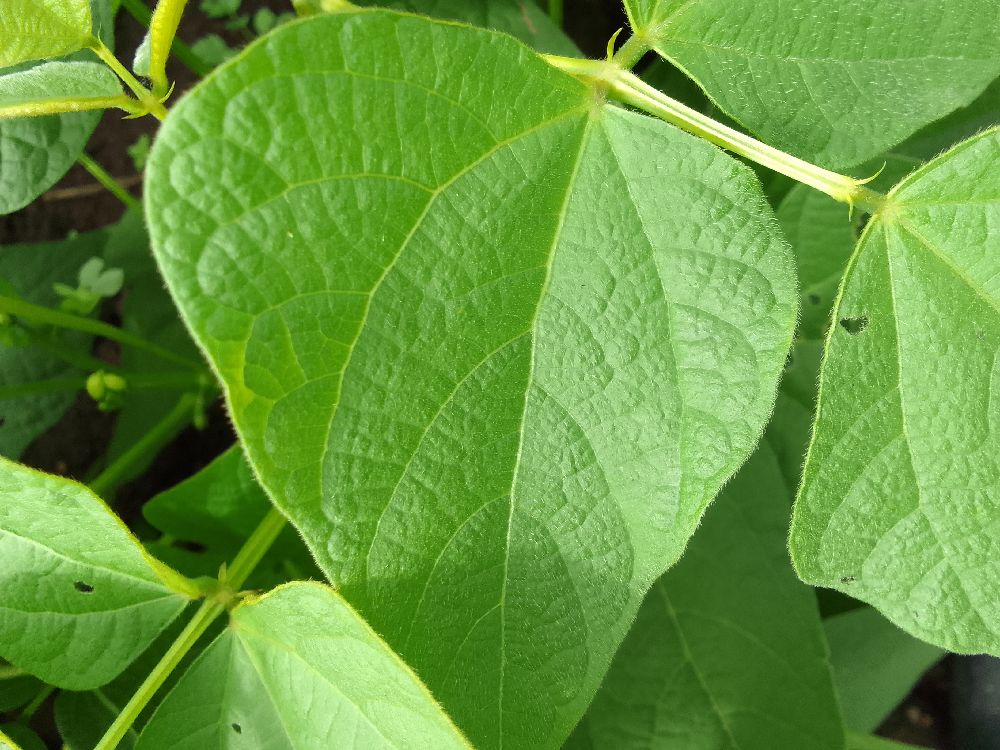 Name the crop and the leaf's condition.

common bean, healthy
